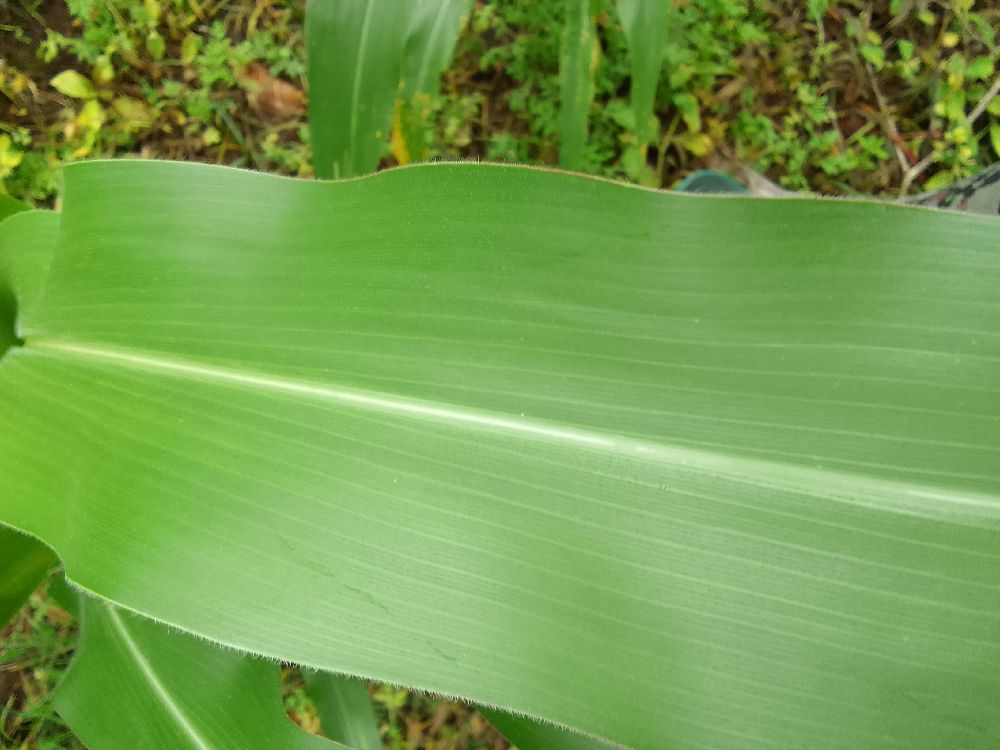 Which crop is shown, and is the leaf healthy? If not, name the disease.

maize, healthy
